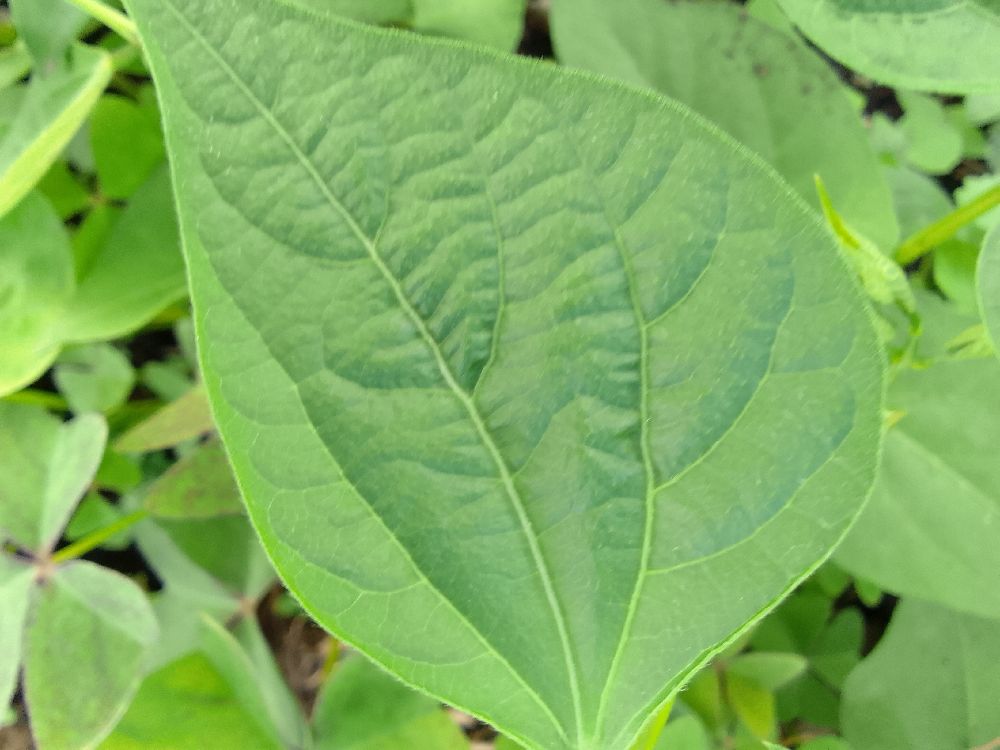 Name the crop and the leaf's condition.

common bean, healthy
